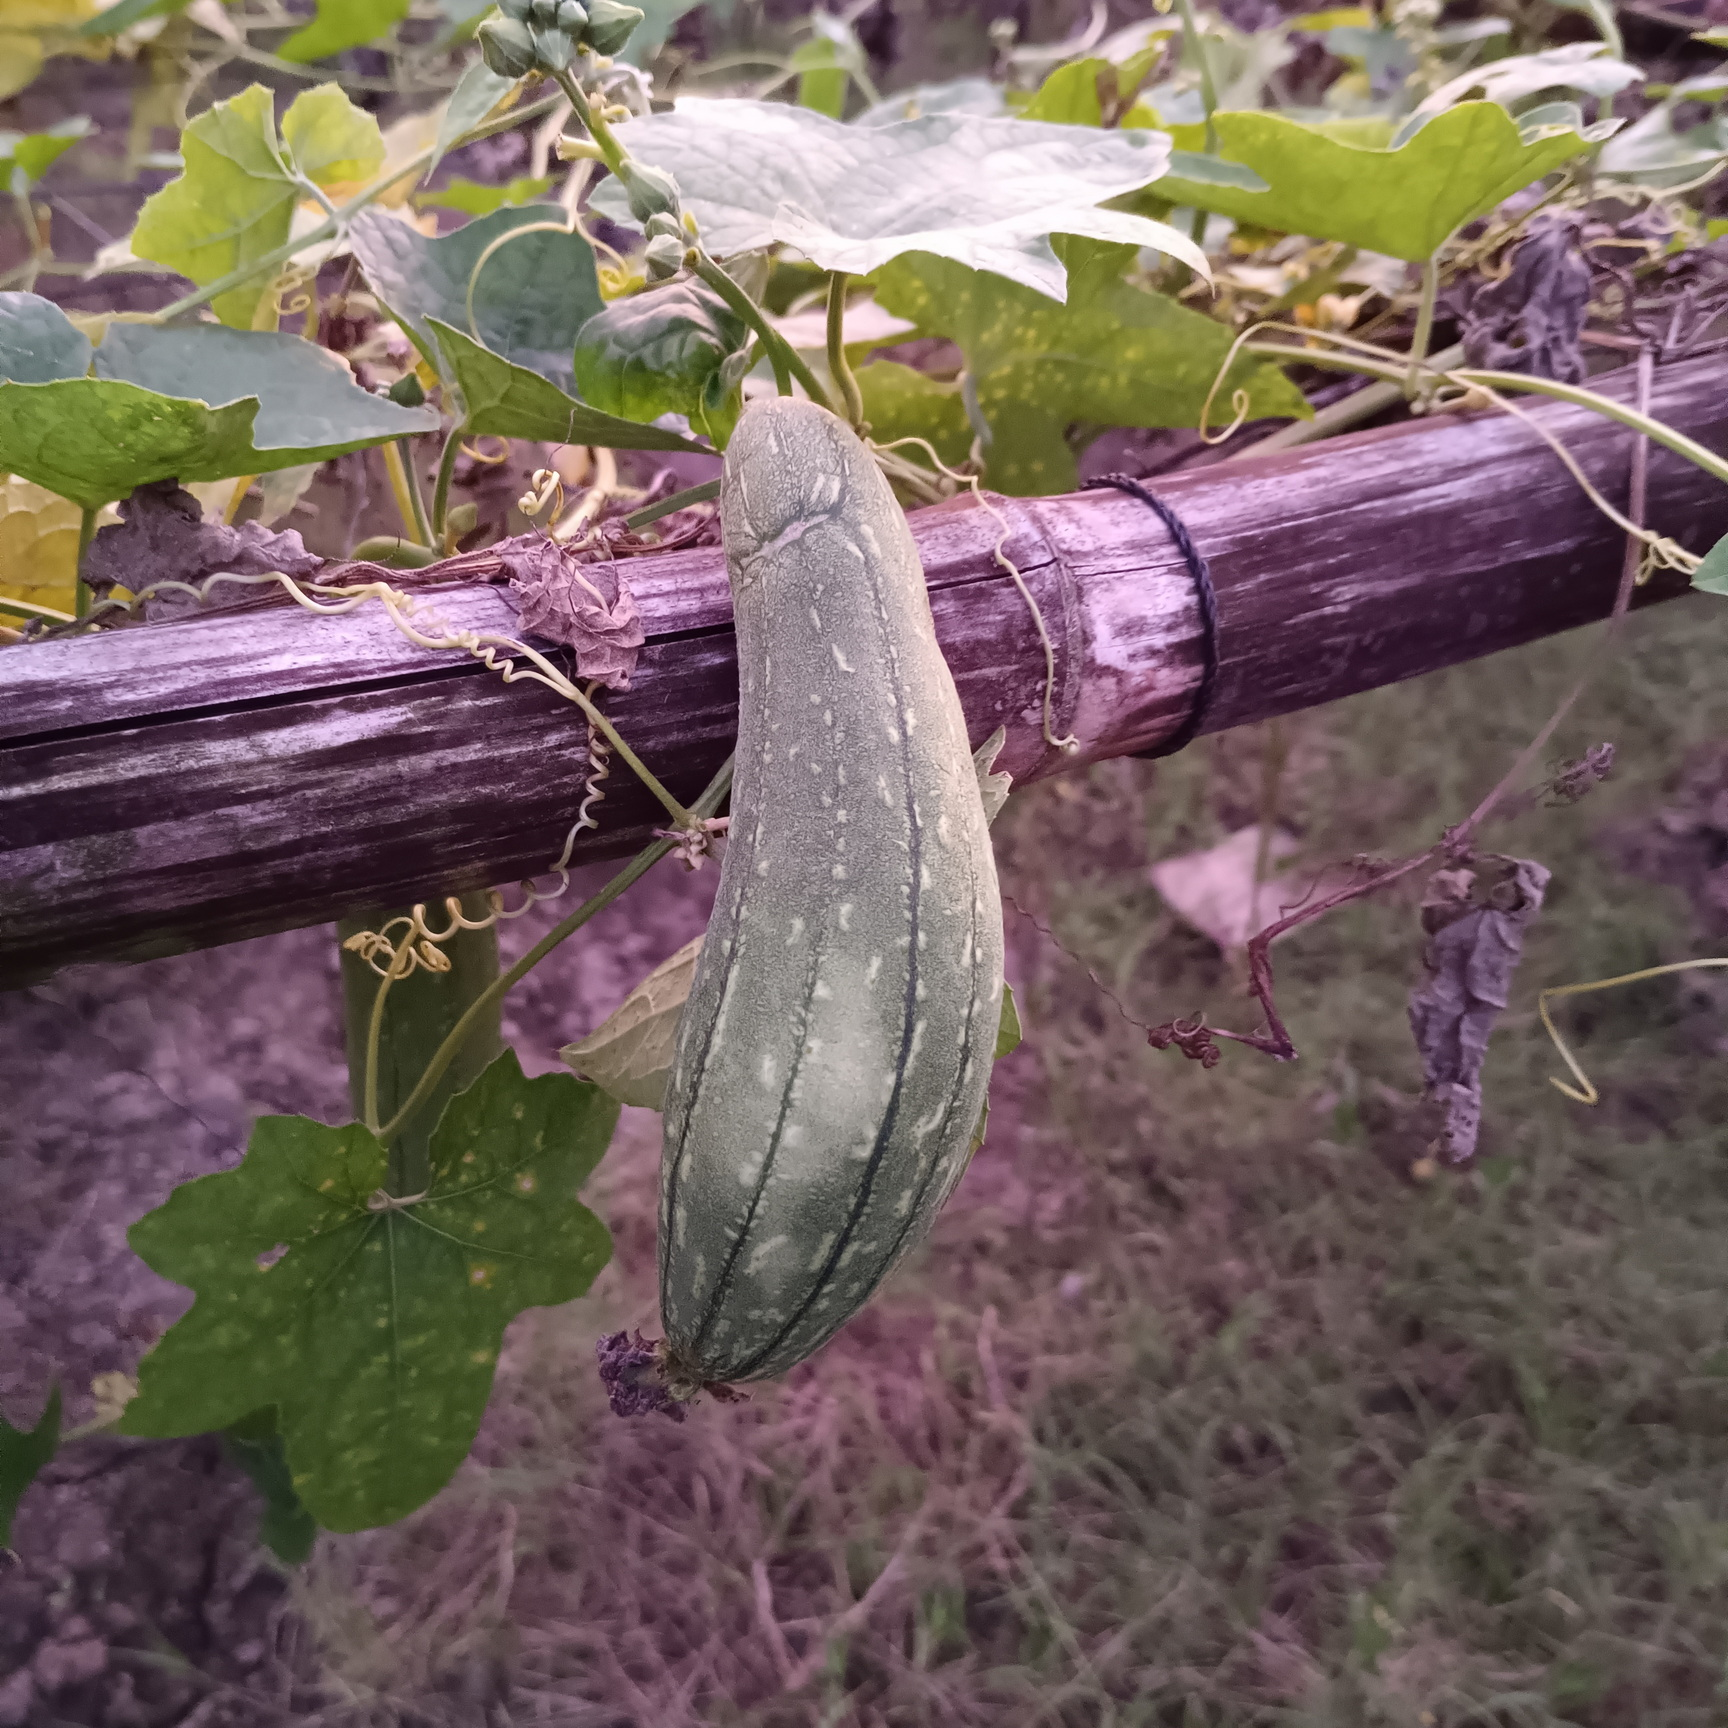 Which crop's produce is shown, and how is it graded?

luffa, fresh
